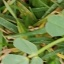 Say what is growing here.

unstructured weed
